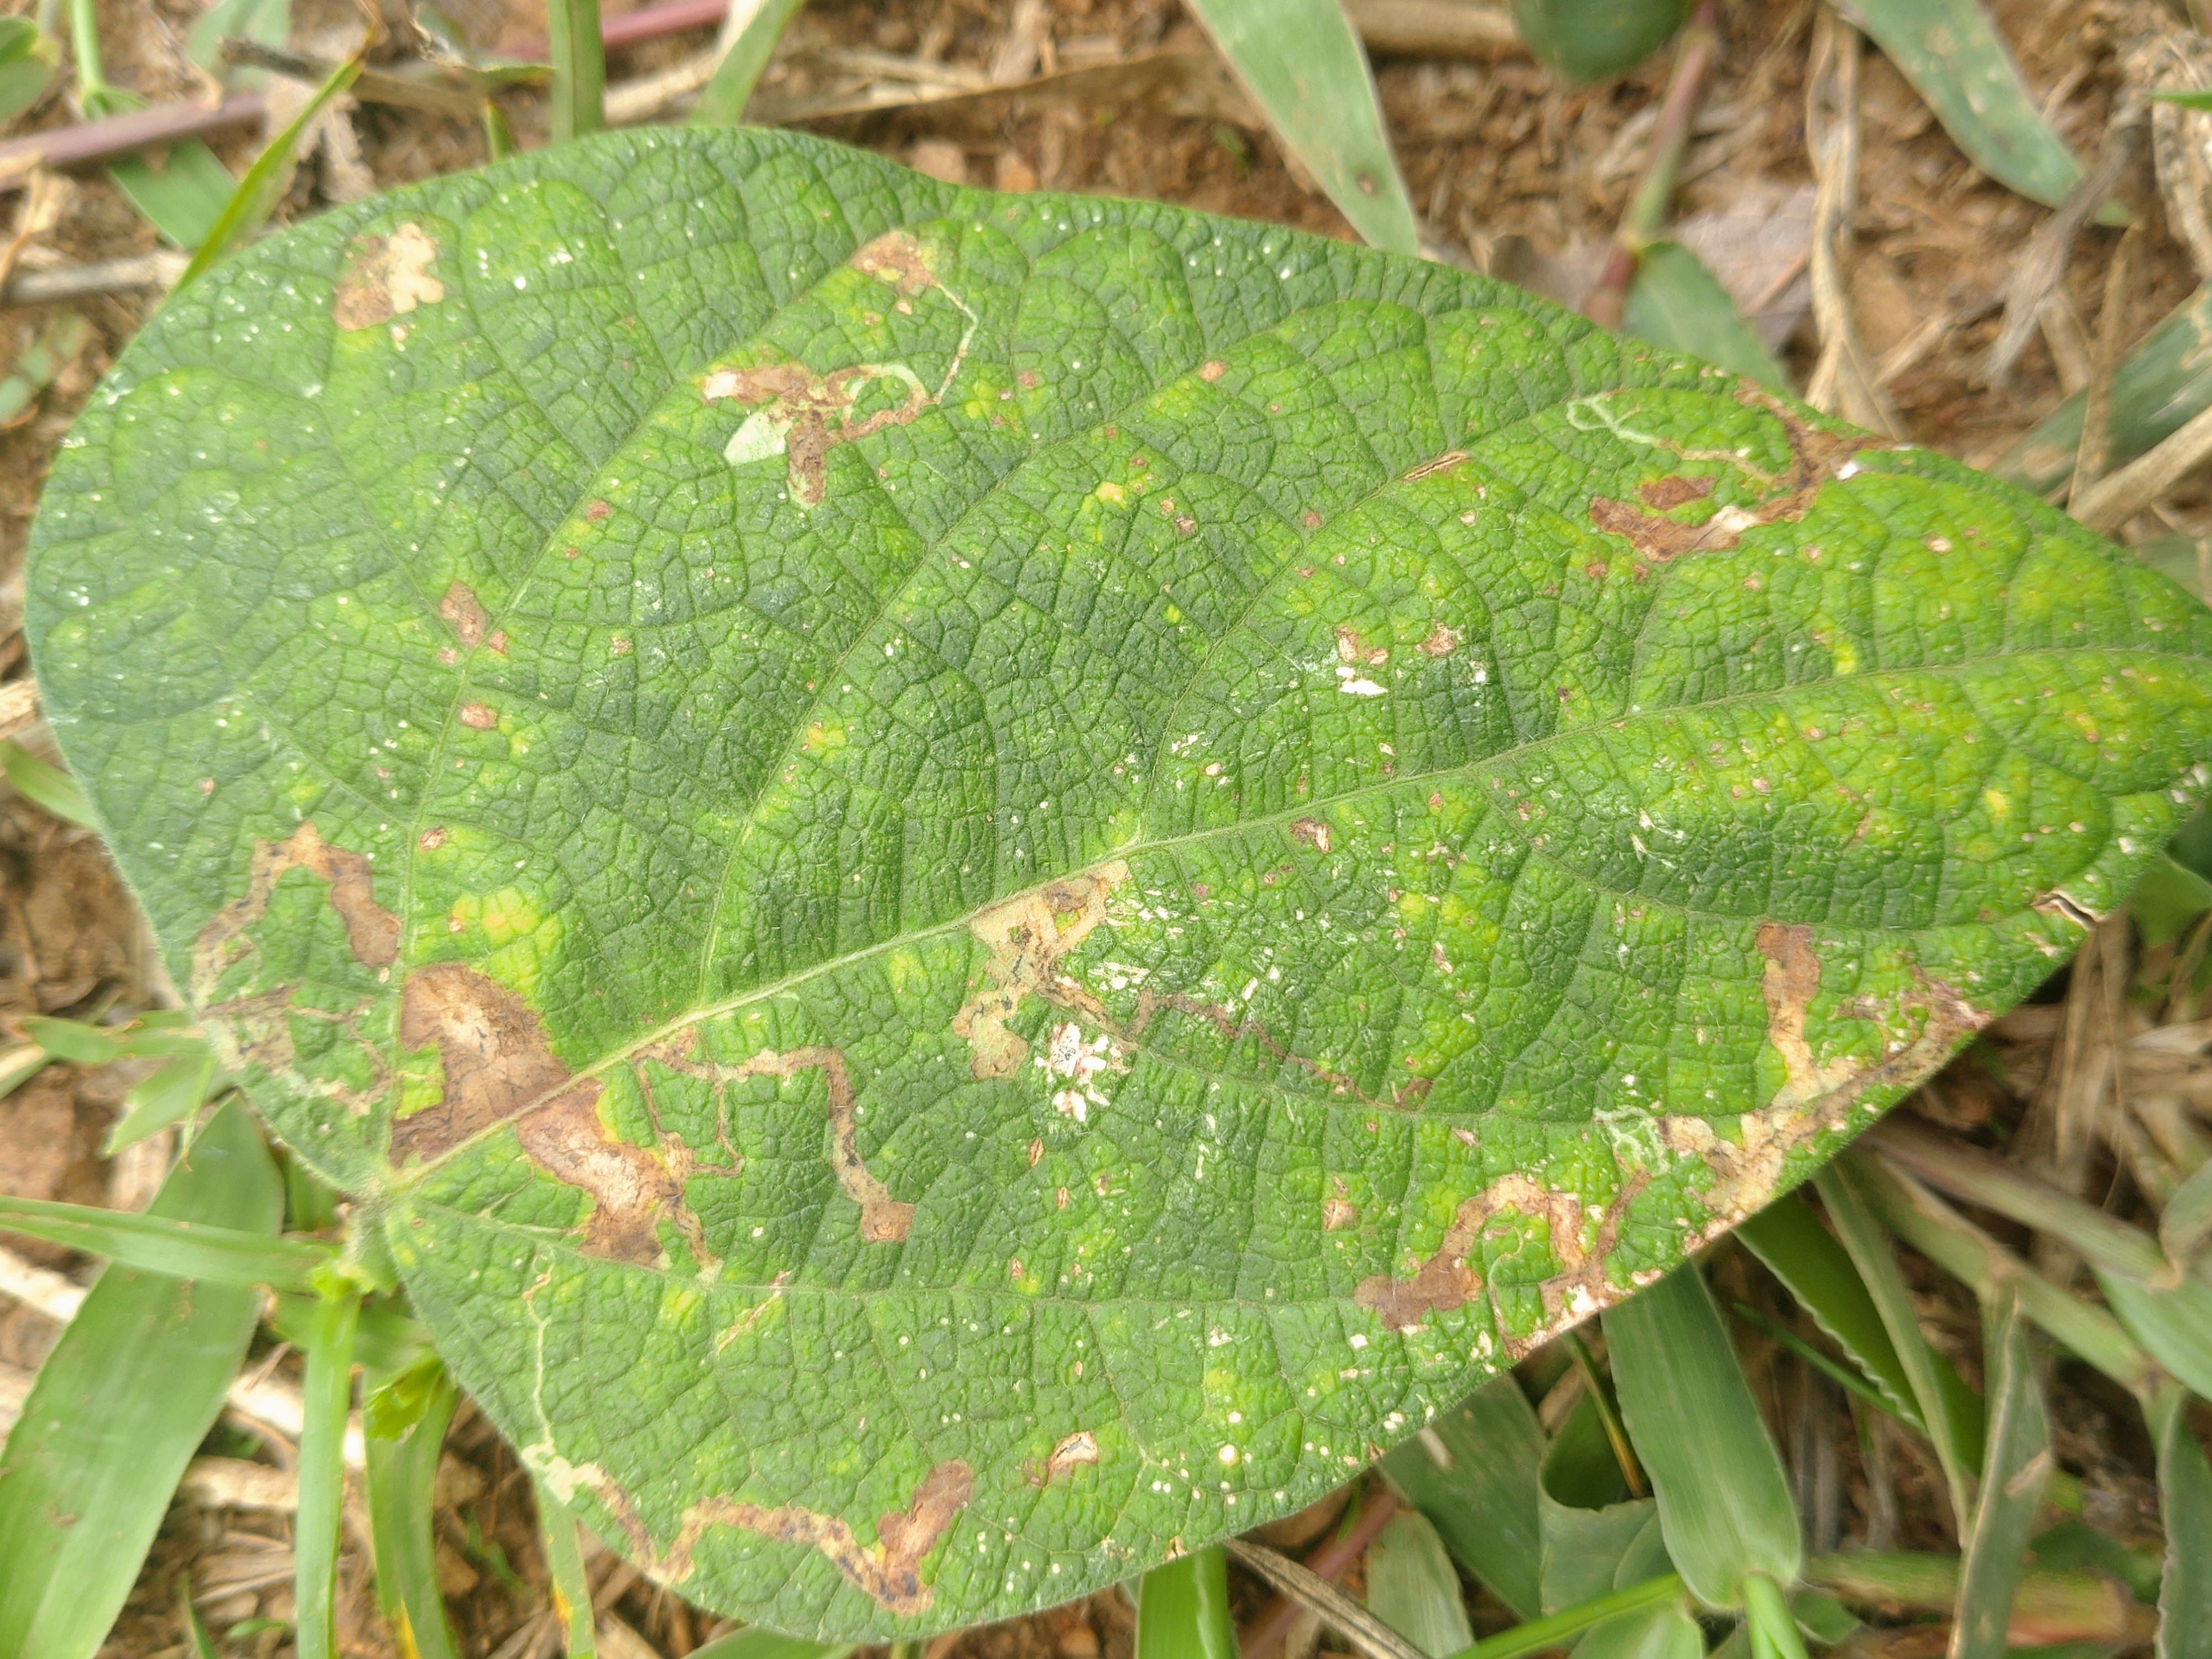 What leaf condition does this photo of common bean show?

rust
